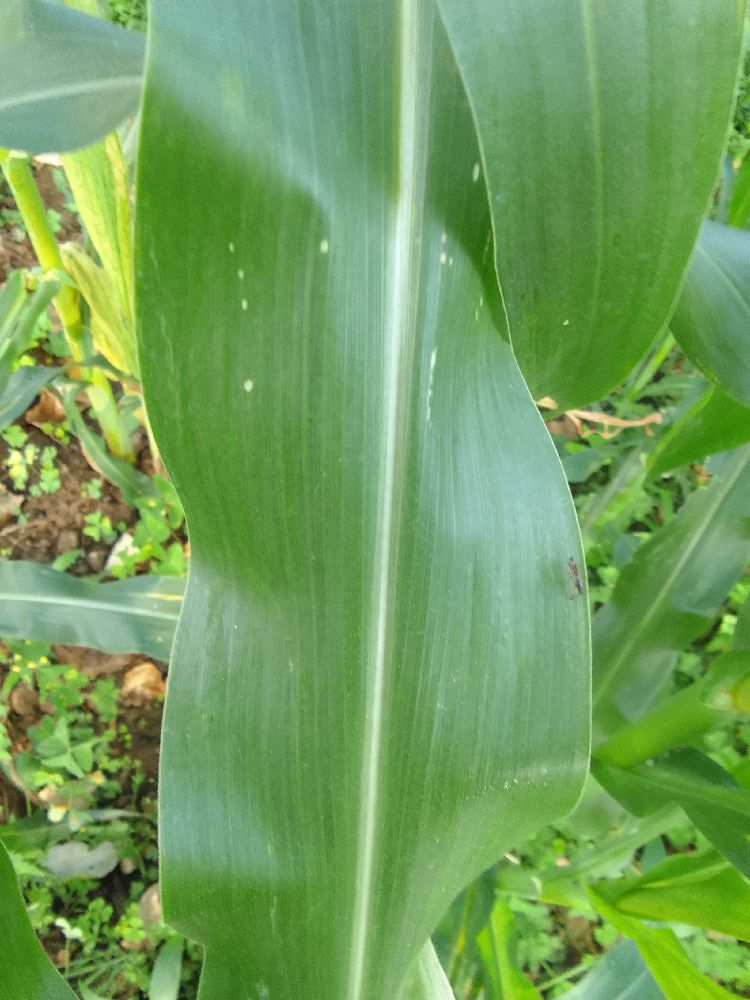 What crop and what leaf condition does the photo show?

maize, healthy
